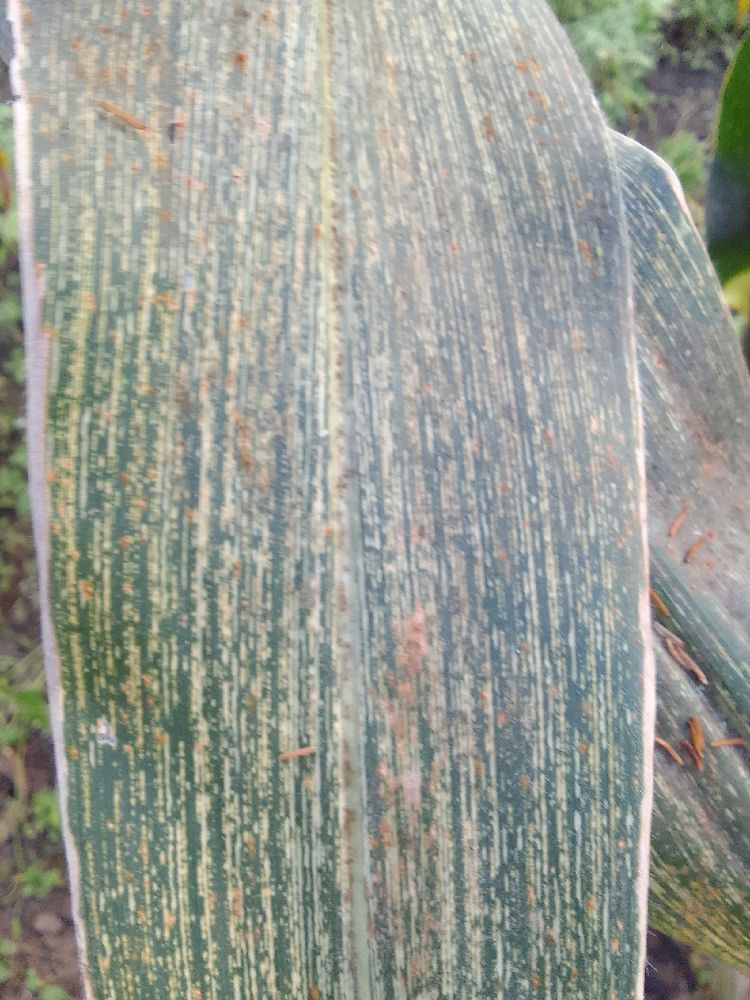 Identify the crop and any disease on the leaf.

maize, maize streak virus
